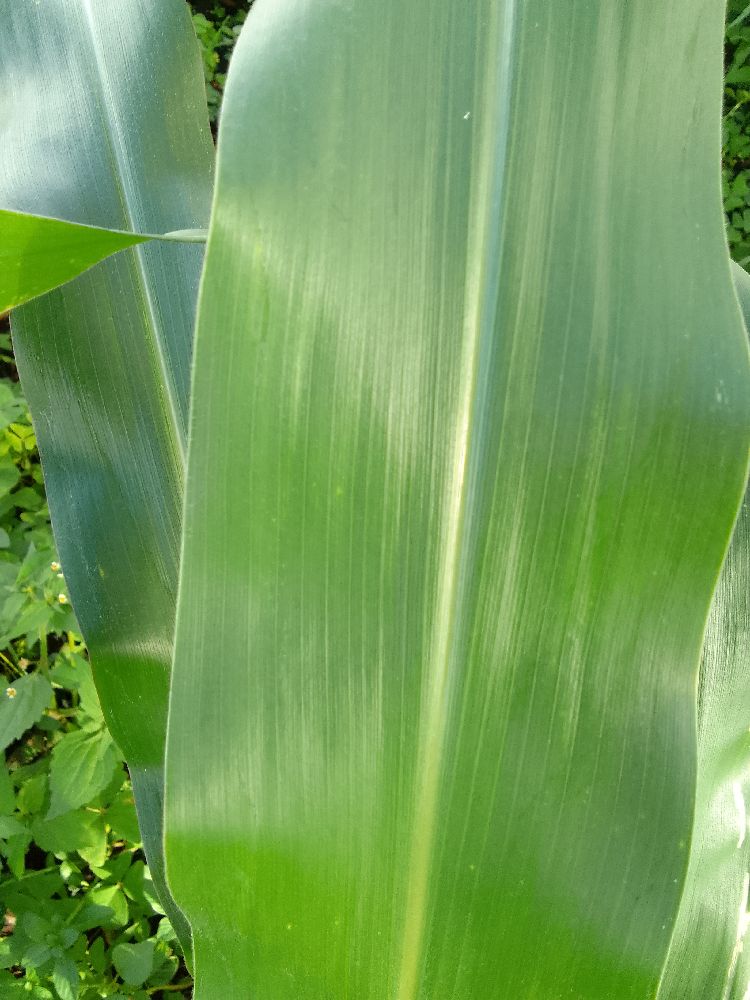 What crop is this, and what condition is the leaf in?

maize, healthy
